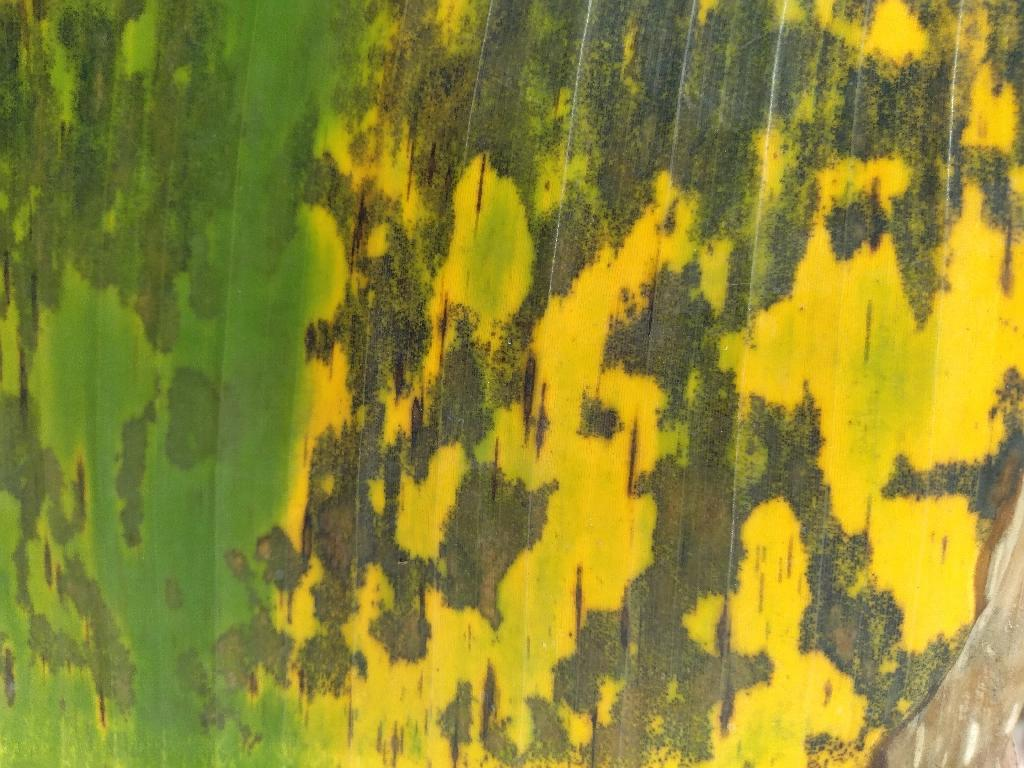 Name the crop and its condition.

banana, black sigatoka
